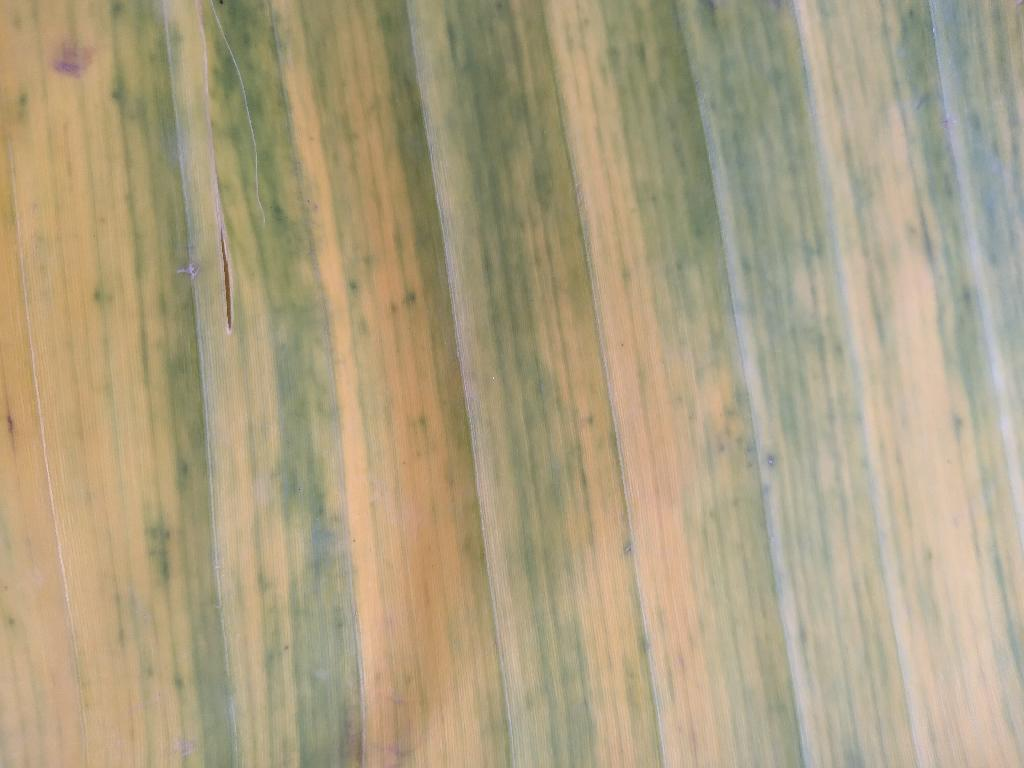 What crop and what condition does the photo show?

banana, fusarium wilt race 1
